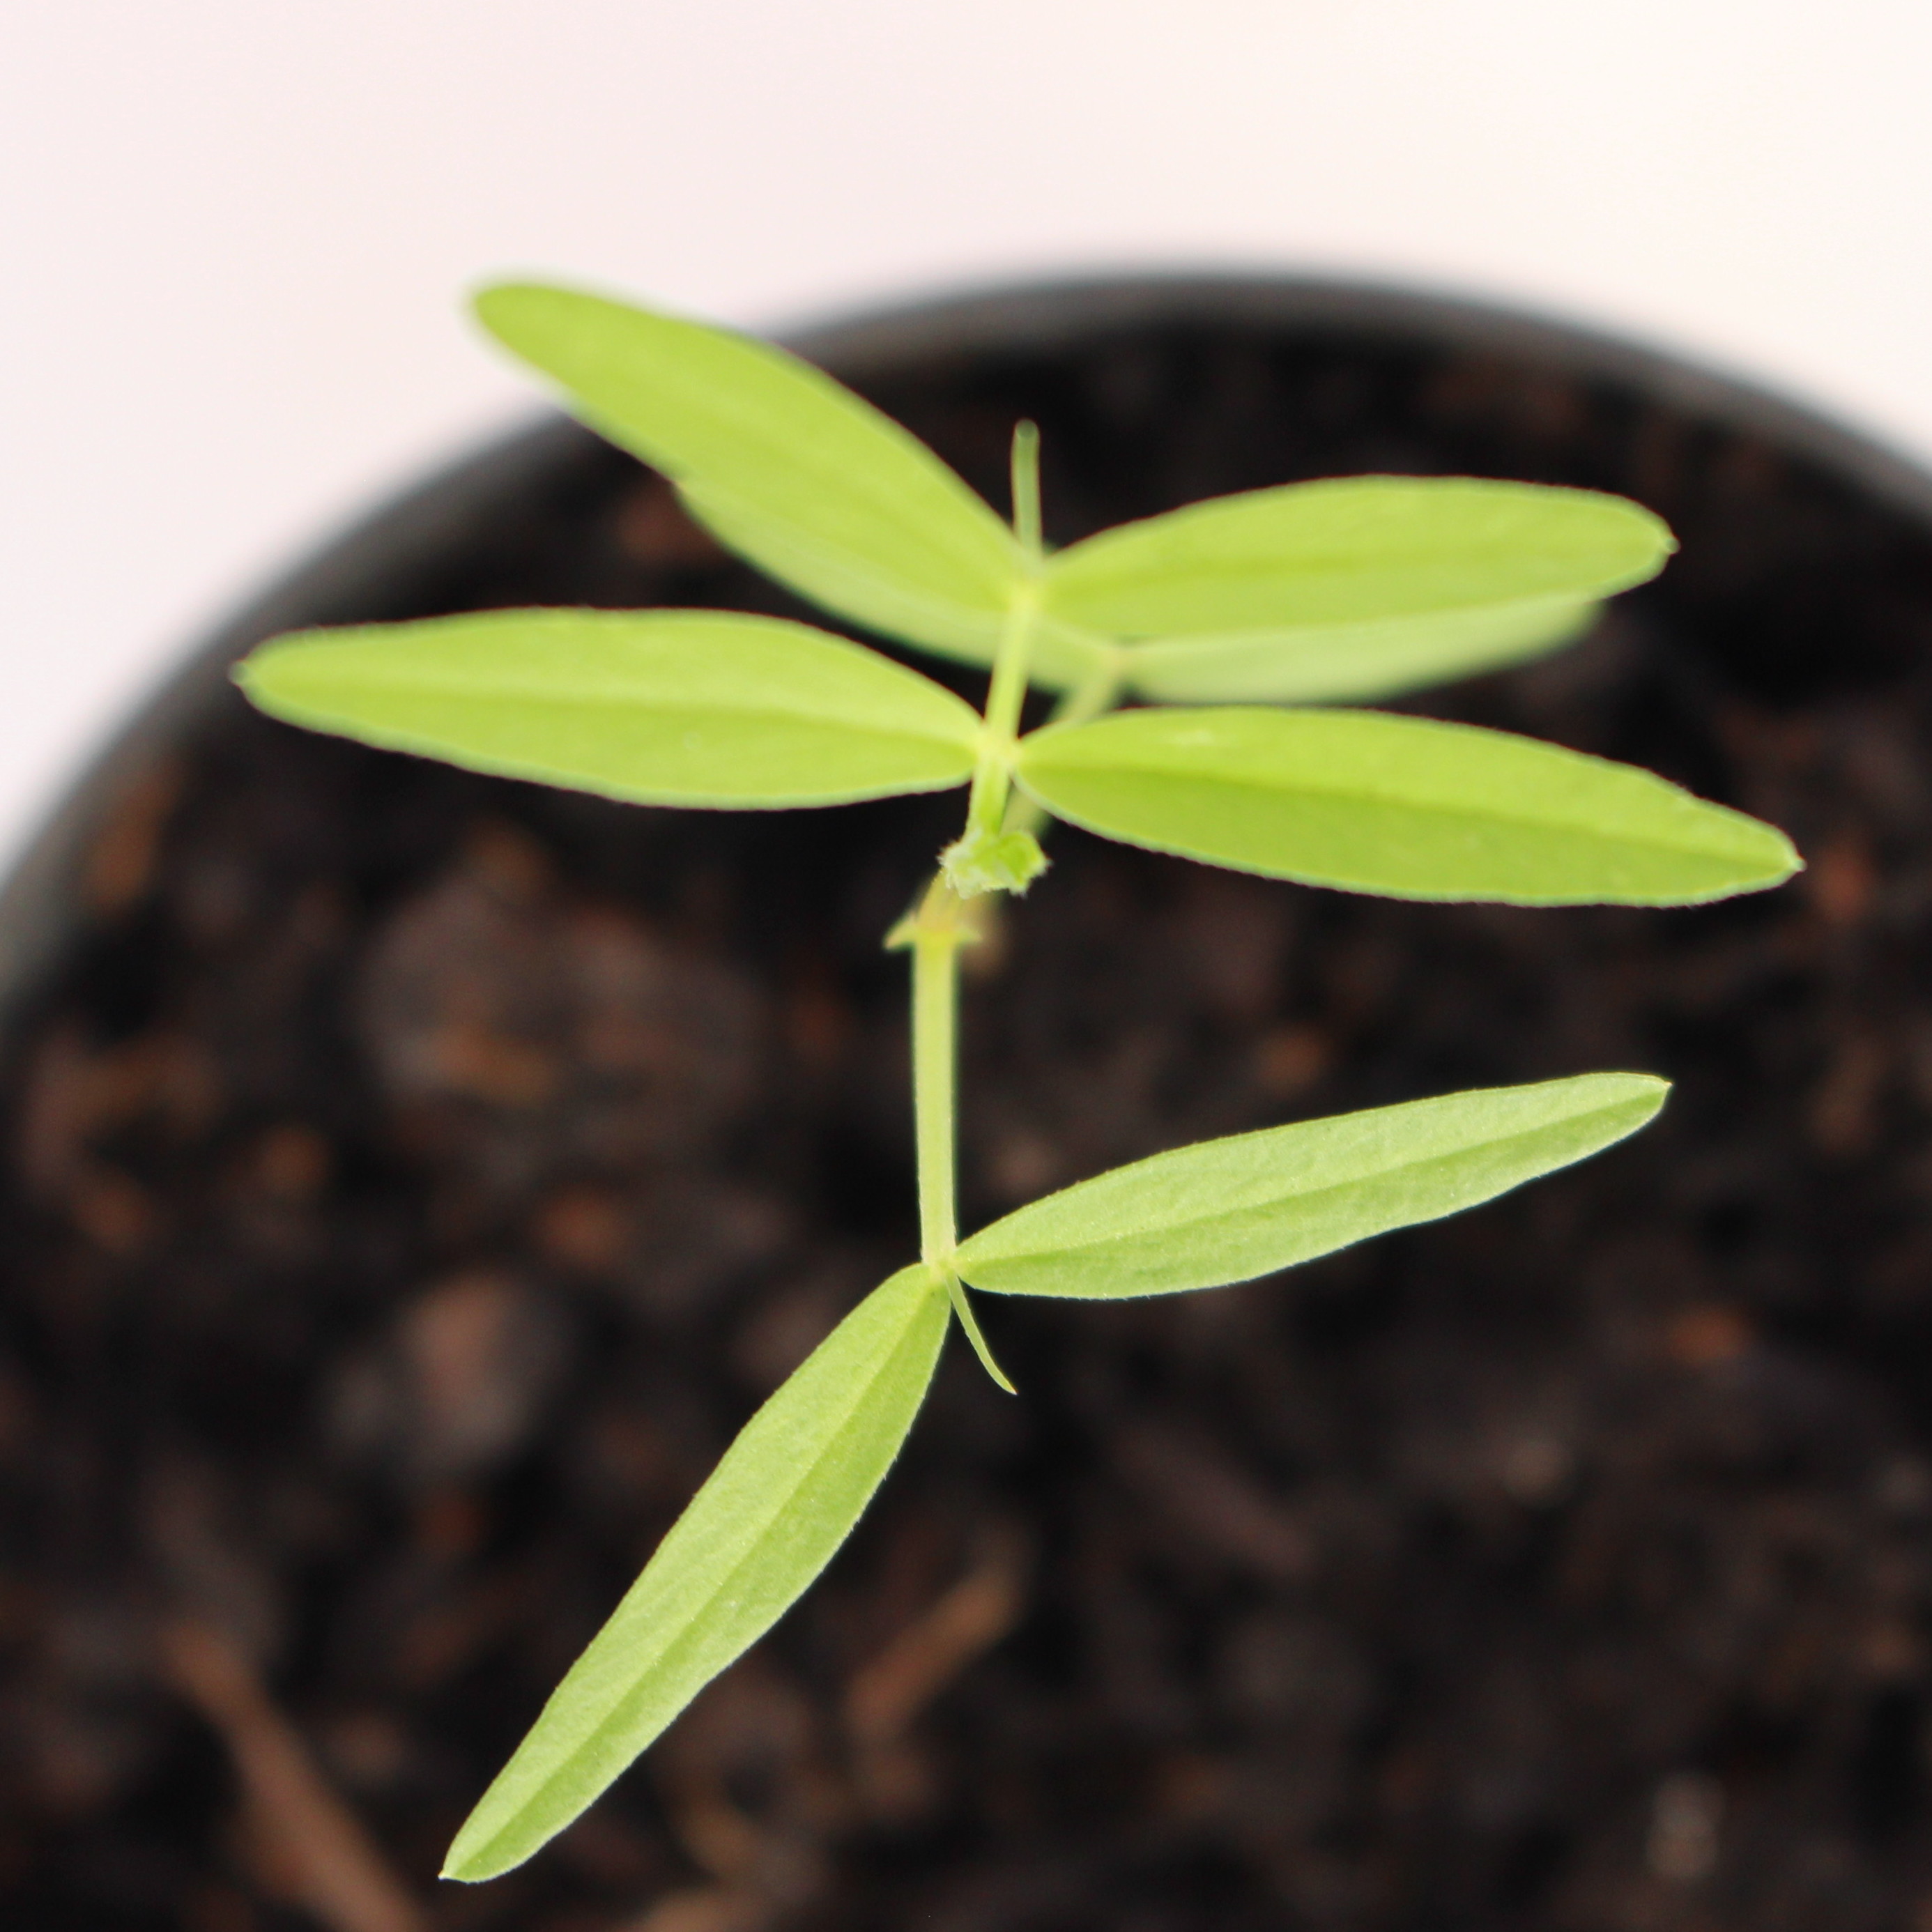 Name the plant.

Vicia sativa
